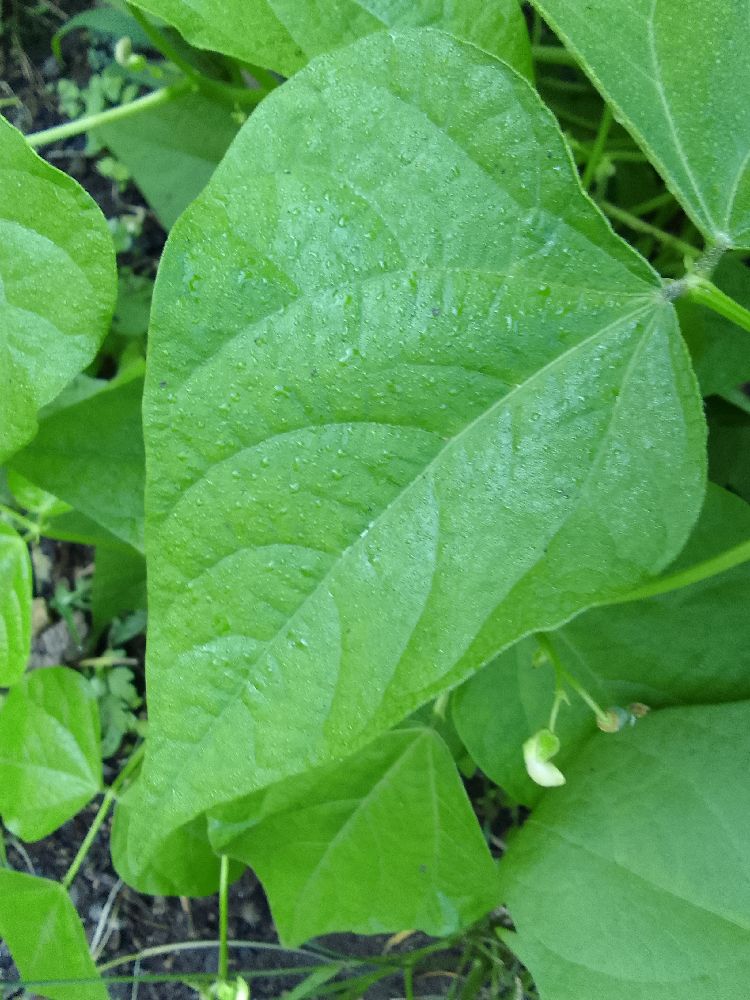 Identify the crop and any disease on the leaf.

common bean, healthy
